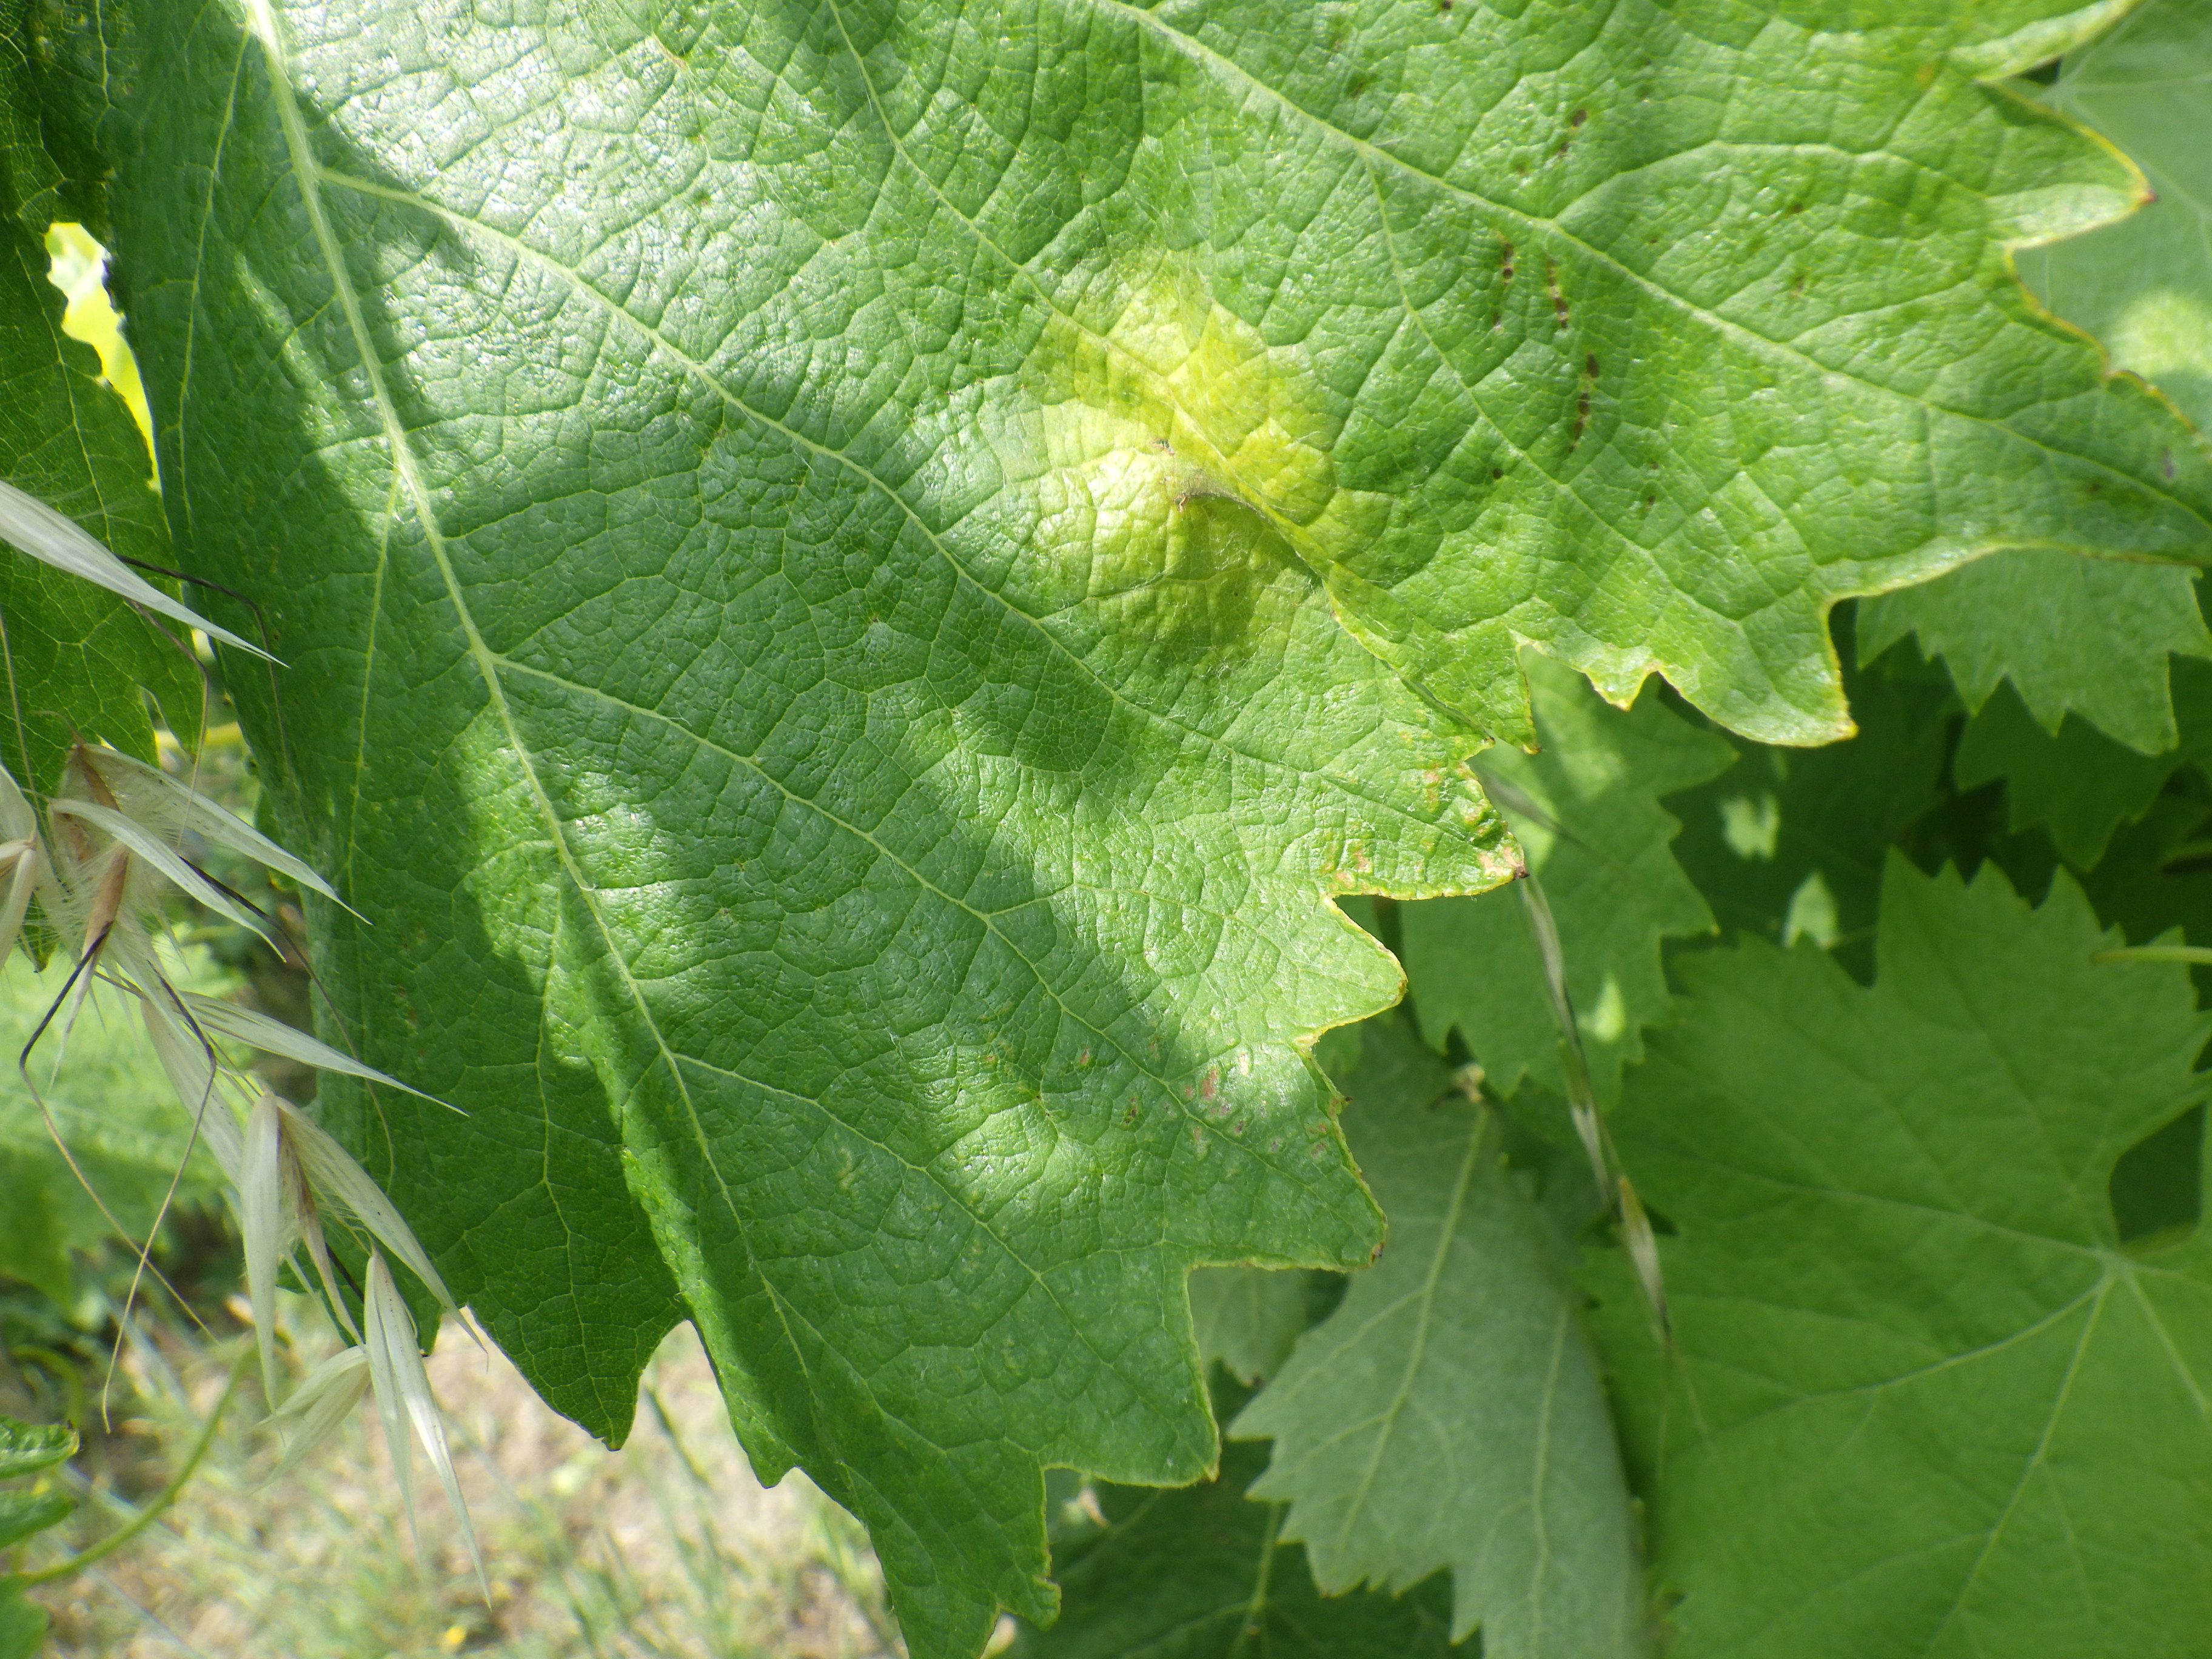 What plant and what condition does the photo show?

grapevine, downy mildew, phytophagous
